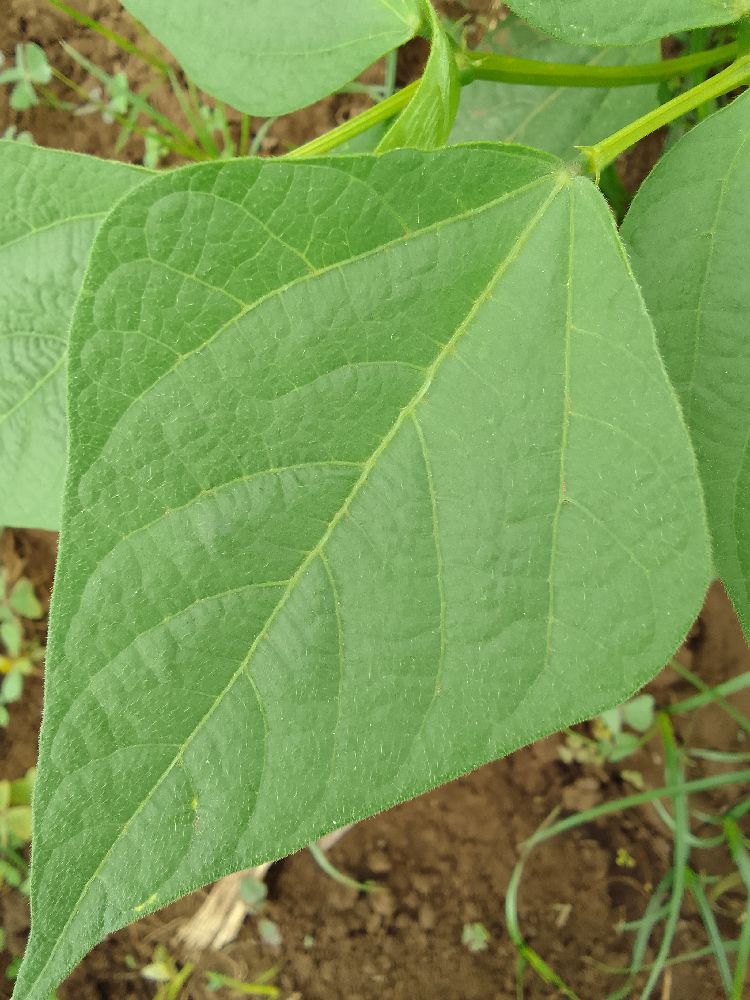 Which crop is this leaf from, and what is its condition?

common bean, healthy
